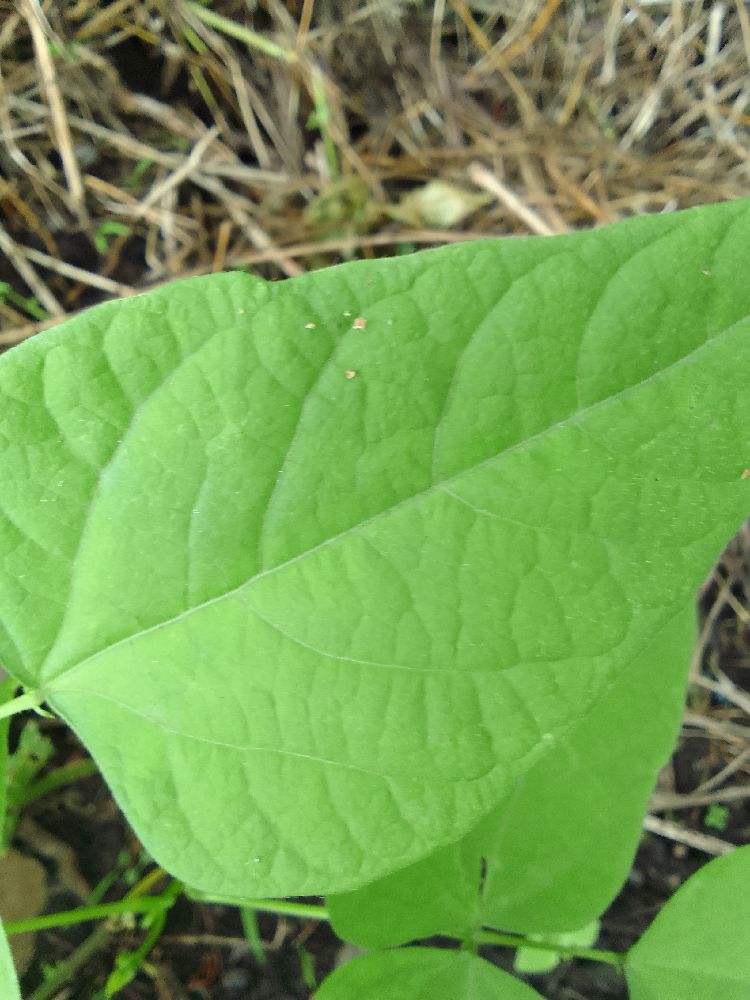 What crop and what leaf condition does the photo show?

common bean, healthy
